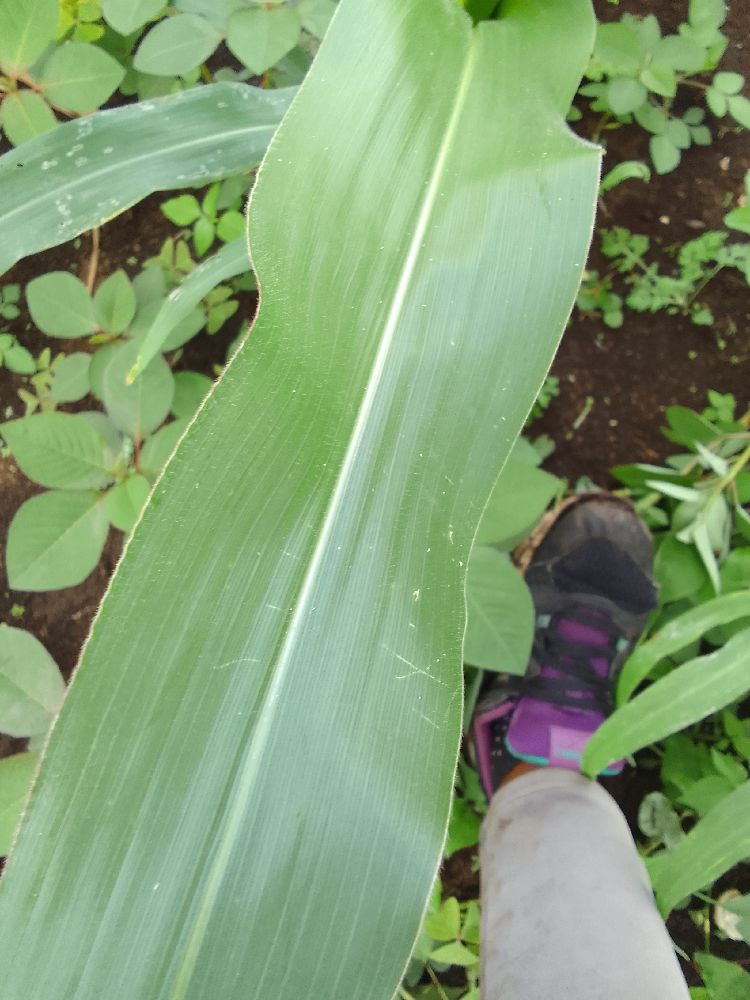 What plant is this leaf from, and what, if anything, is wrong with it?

maize, healthy
